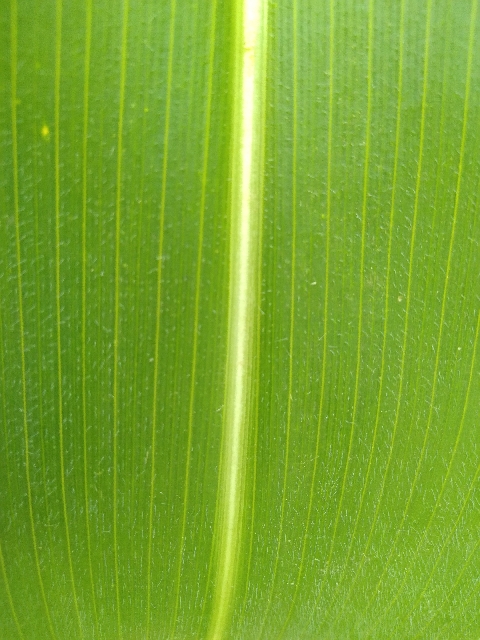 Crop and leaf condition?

maize, healthy
